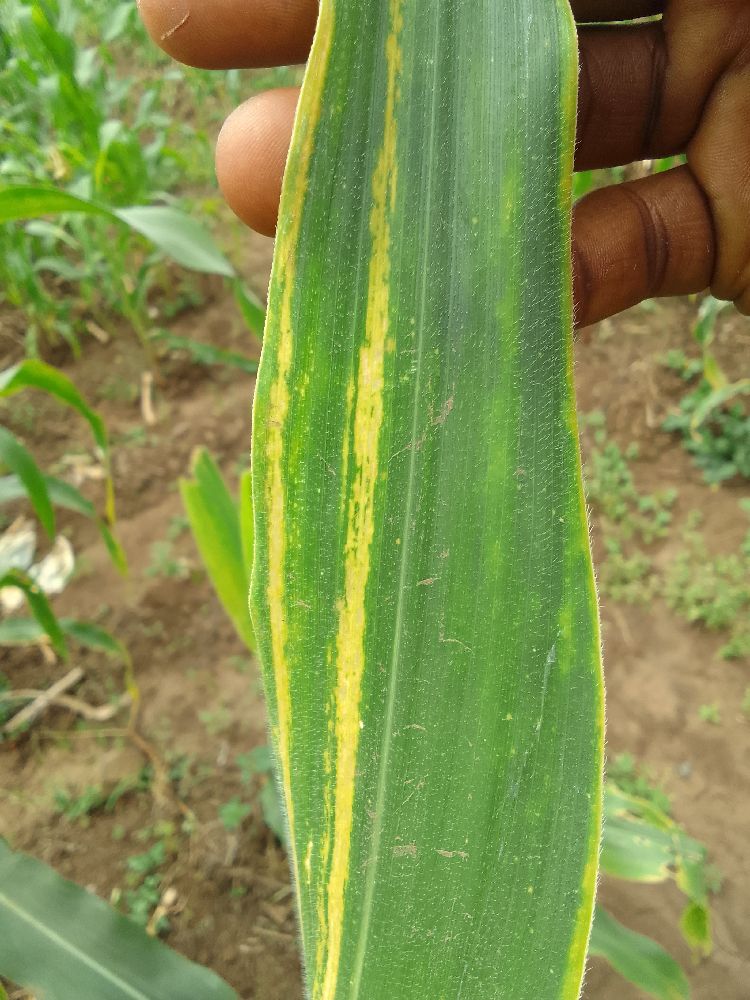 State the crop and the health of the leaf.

maize, maize lethal necrosis
